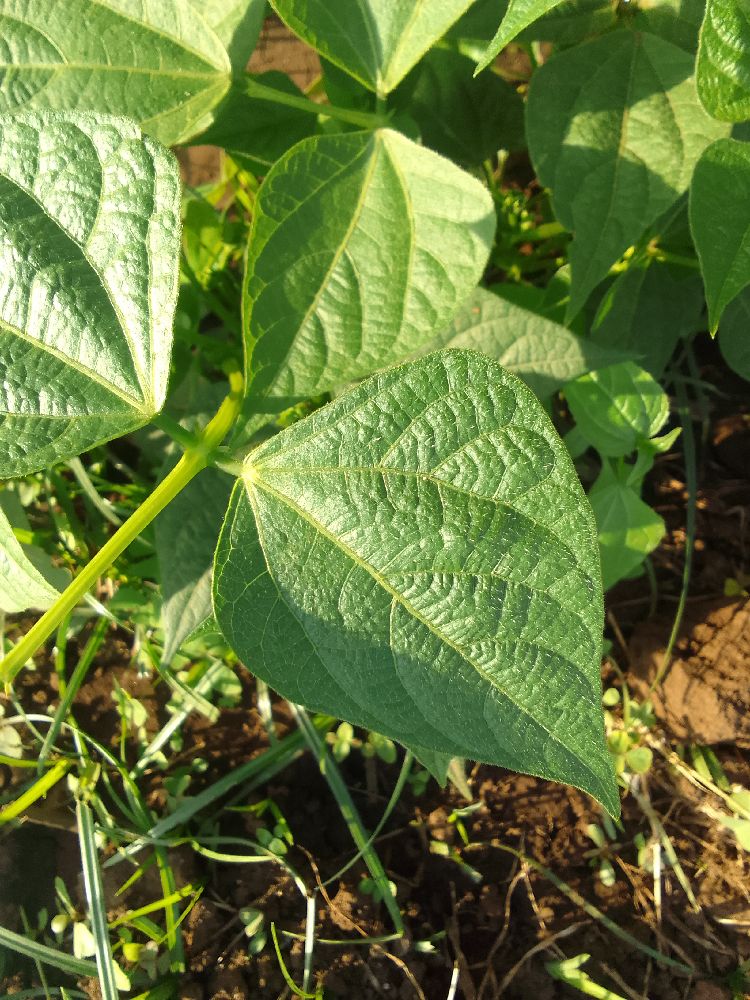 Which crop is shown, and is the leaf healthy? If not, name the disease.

common bean, healthy
